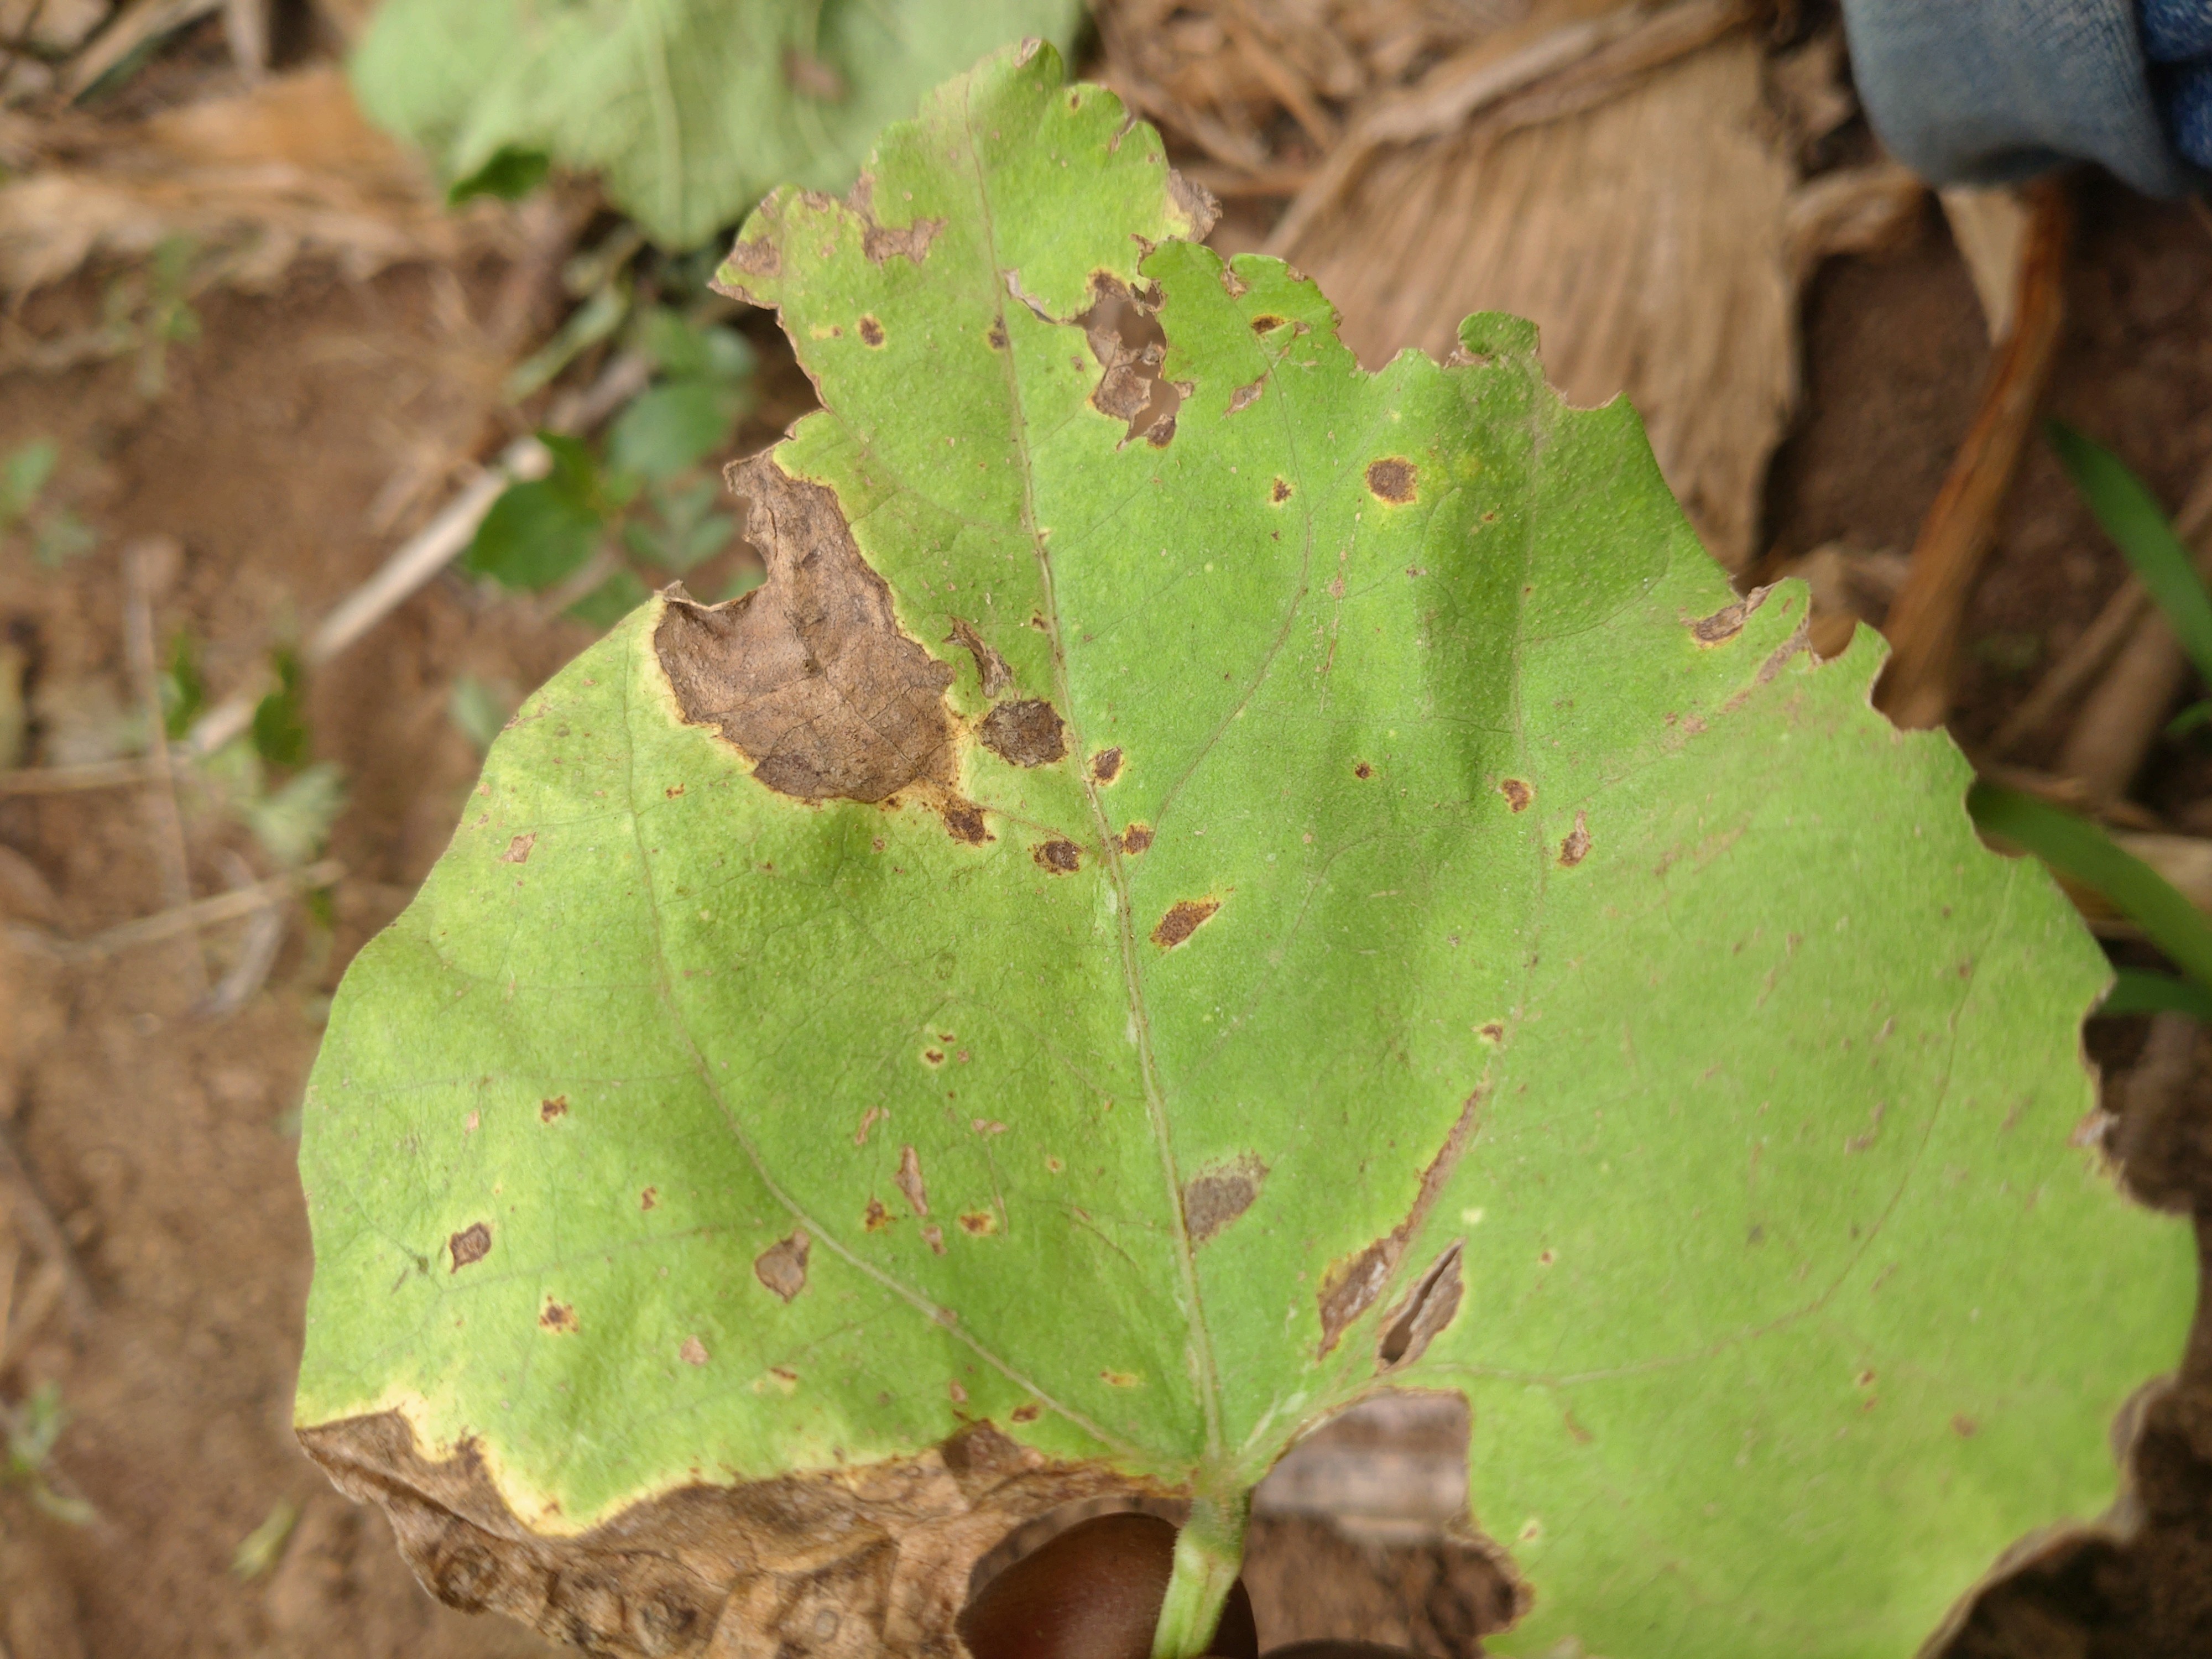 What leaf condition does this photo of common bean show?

anthracnose
